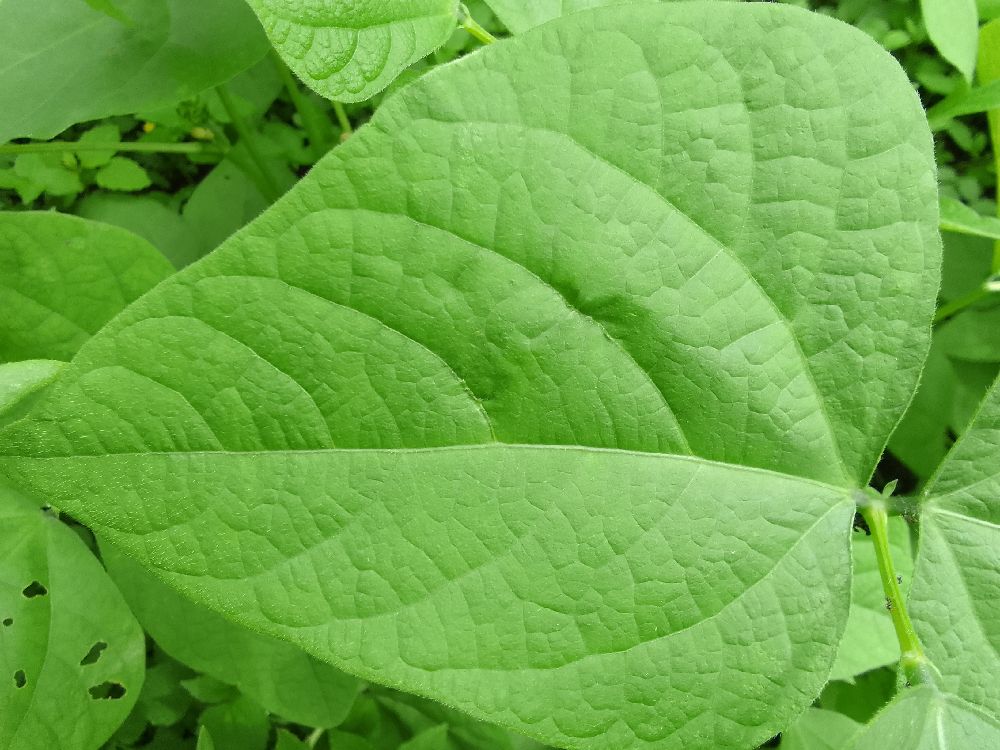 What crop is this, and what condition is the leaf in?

common bean, healthy
